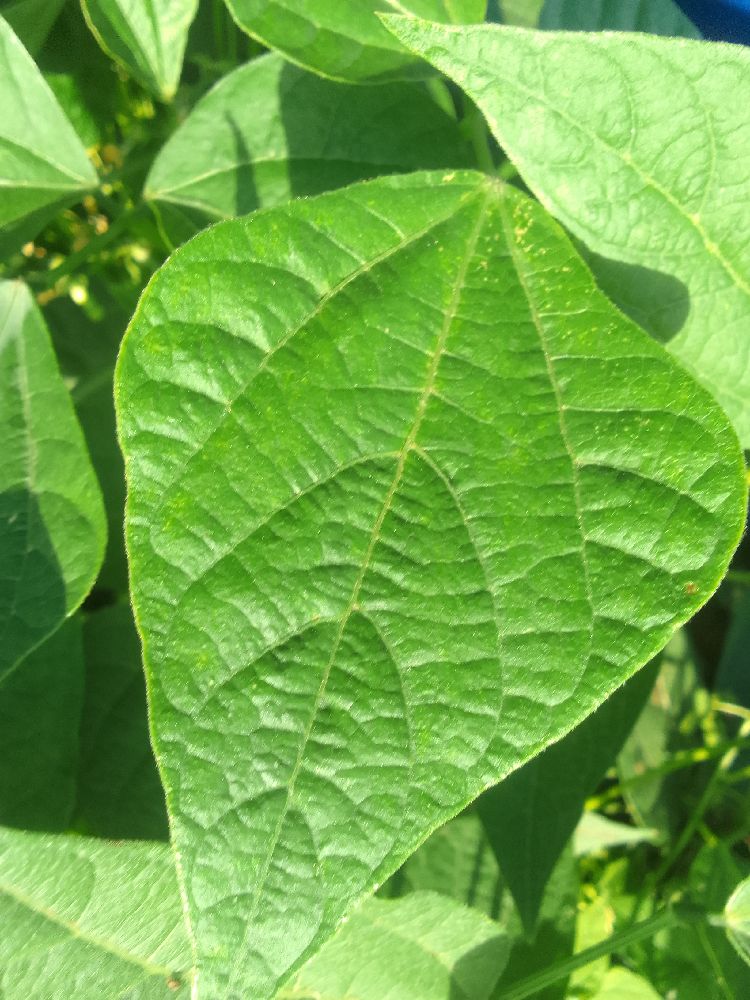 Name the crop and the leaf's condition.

common bean, healthy
